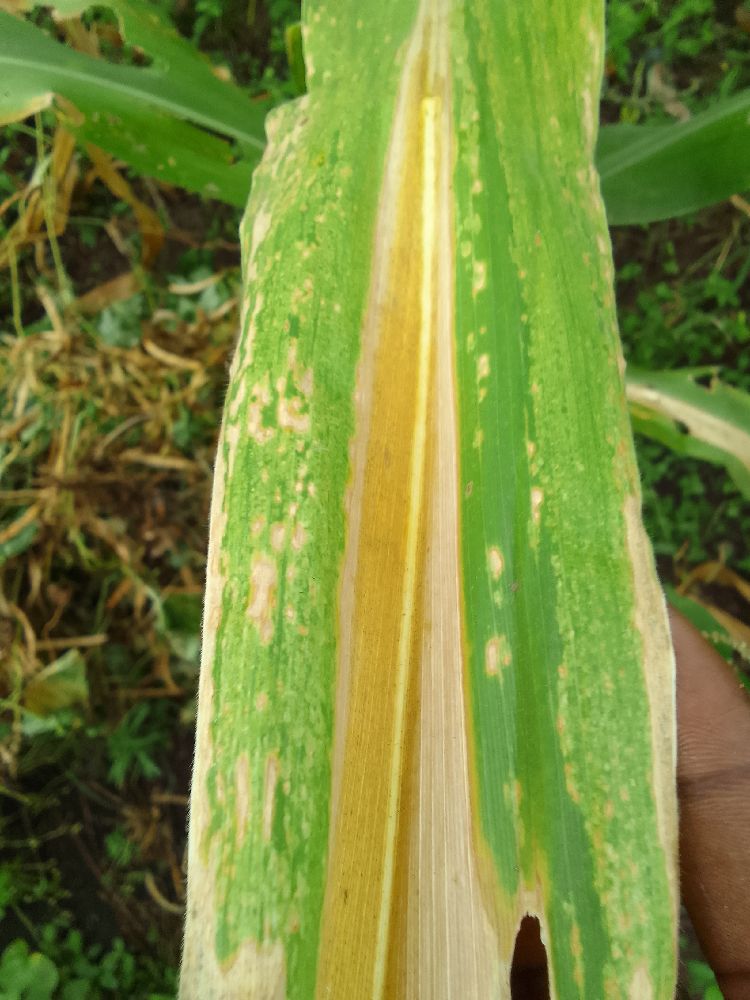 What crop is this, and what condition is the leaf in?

maize, maize lethal necrosis
